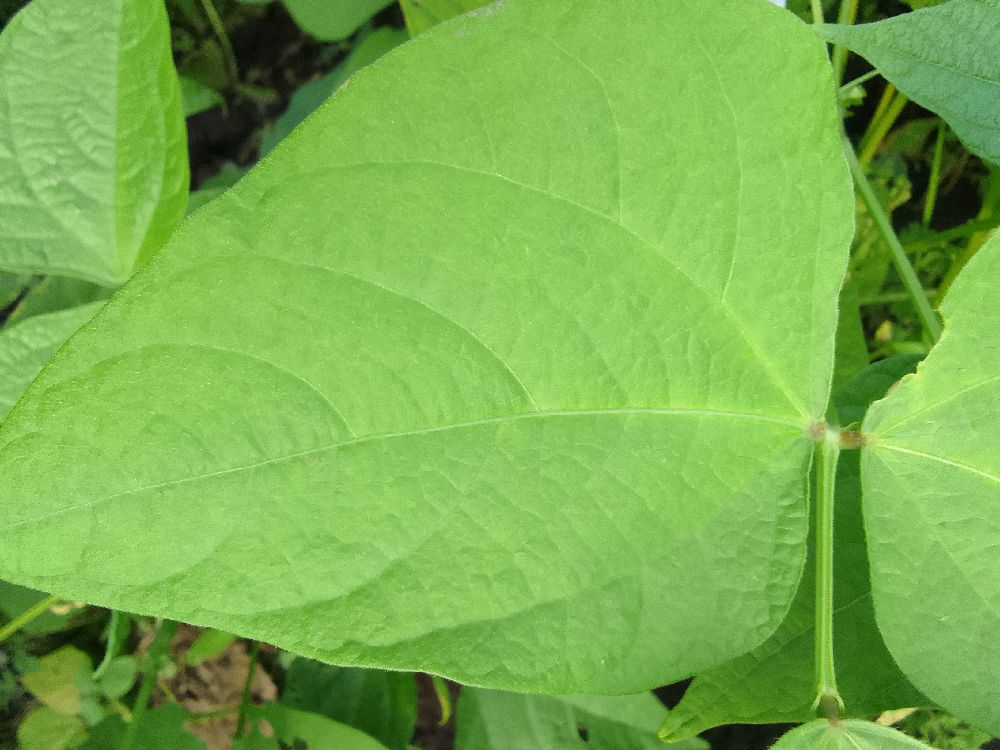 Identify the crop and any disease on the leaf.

common bean, healthy
